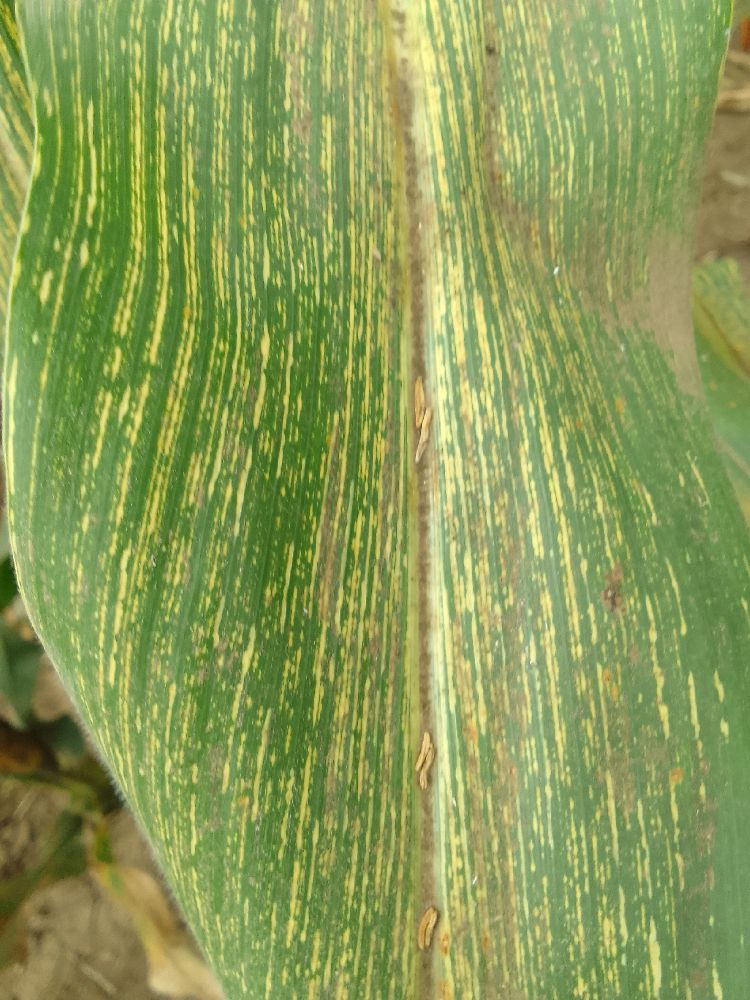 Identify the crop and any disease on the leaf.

maize, maize streak virus
